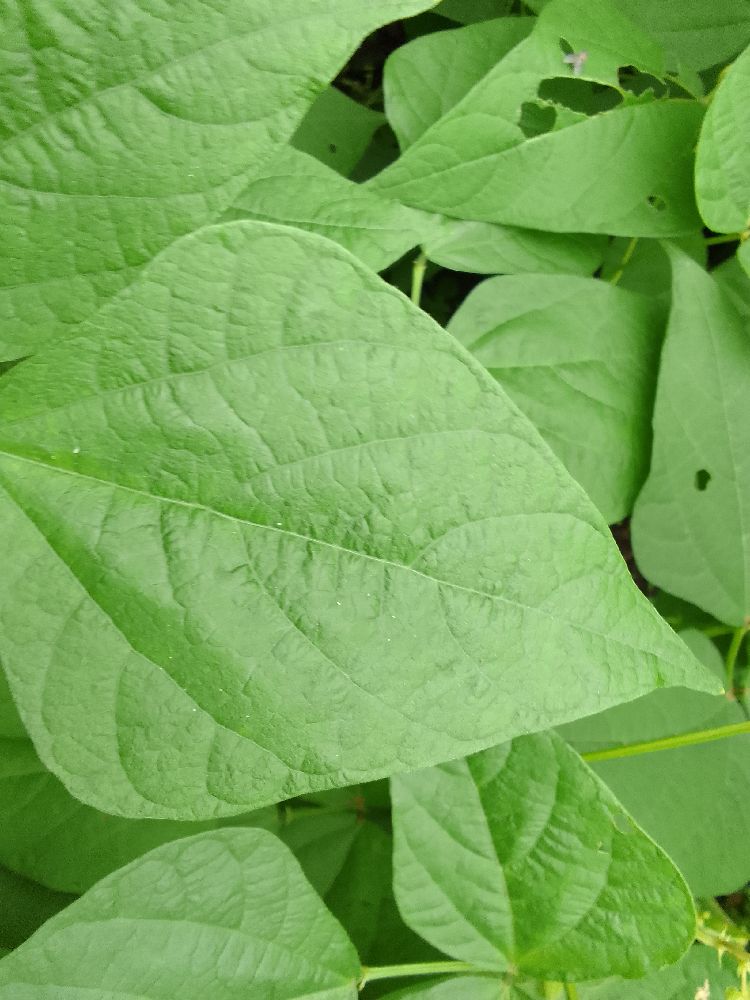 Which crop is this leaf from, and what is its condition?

common bean, healthy
